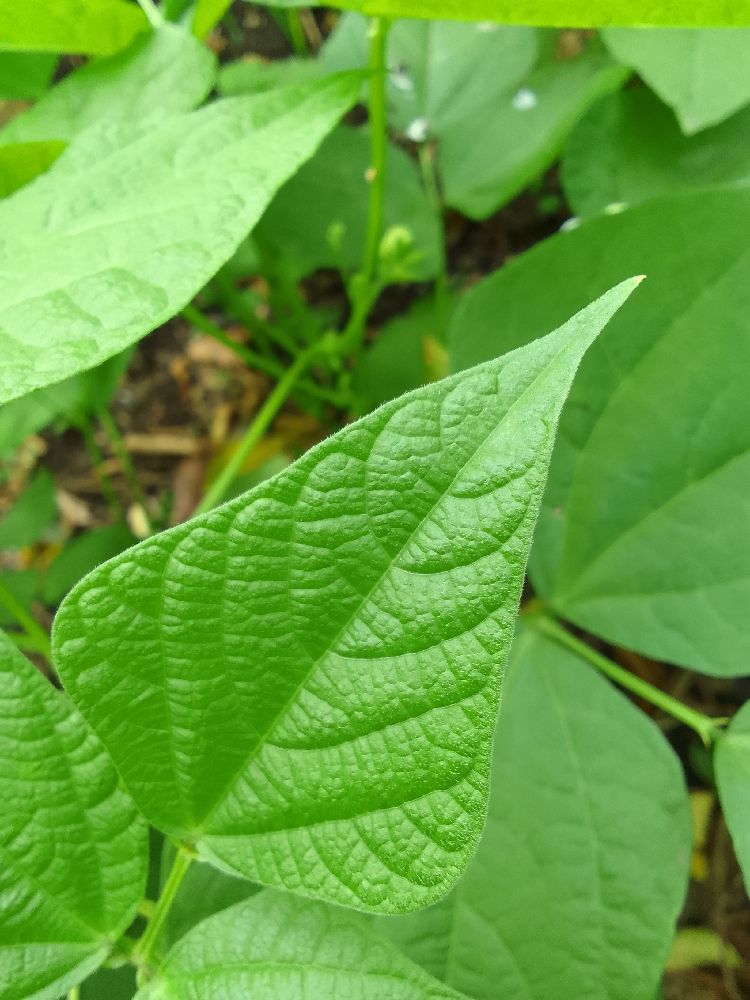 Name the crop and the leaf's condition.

common bean, healthy
